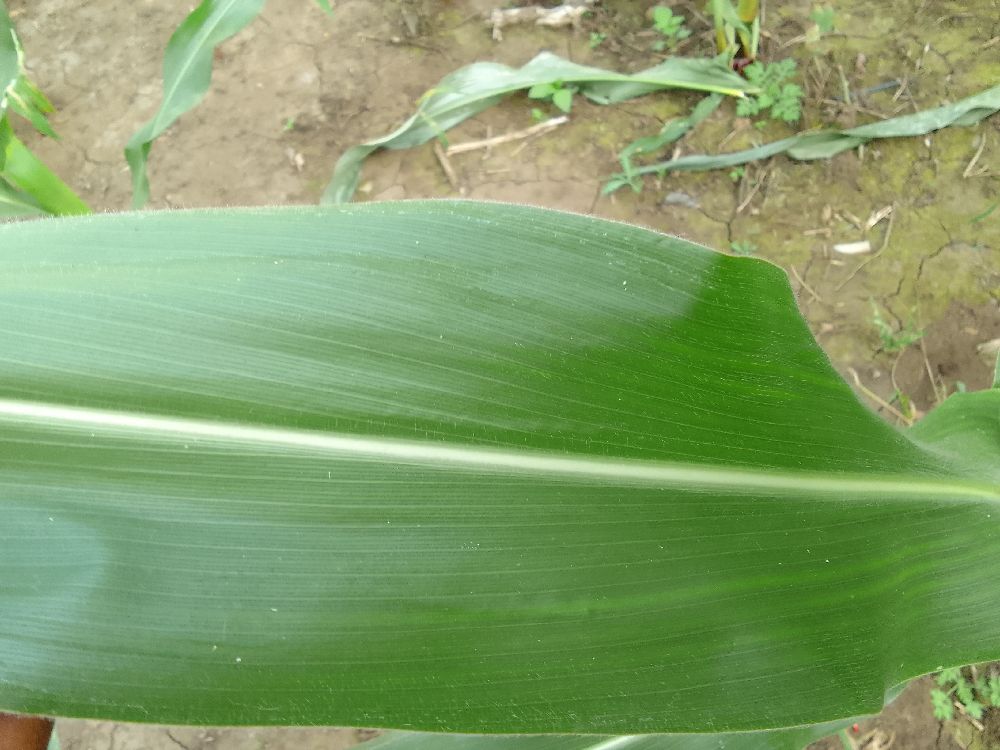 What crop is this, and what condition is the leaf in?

maize, healthy
